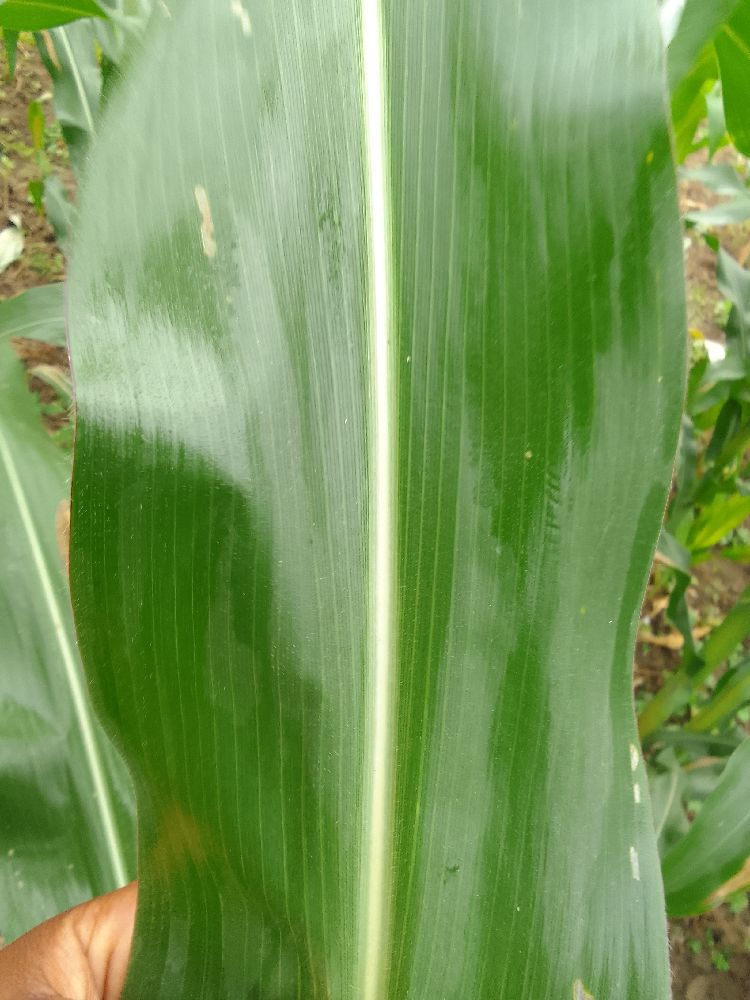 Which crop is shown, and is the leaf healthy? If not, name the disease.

maize, healthy
